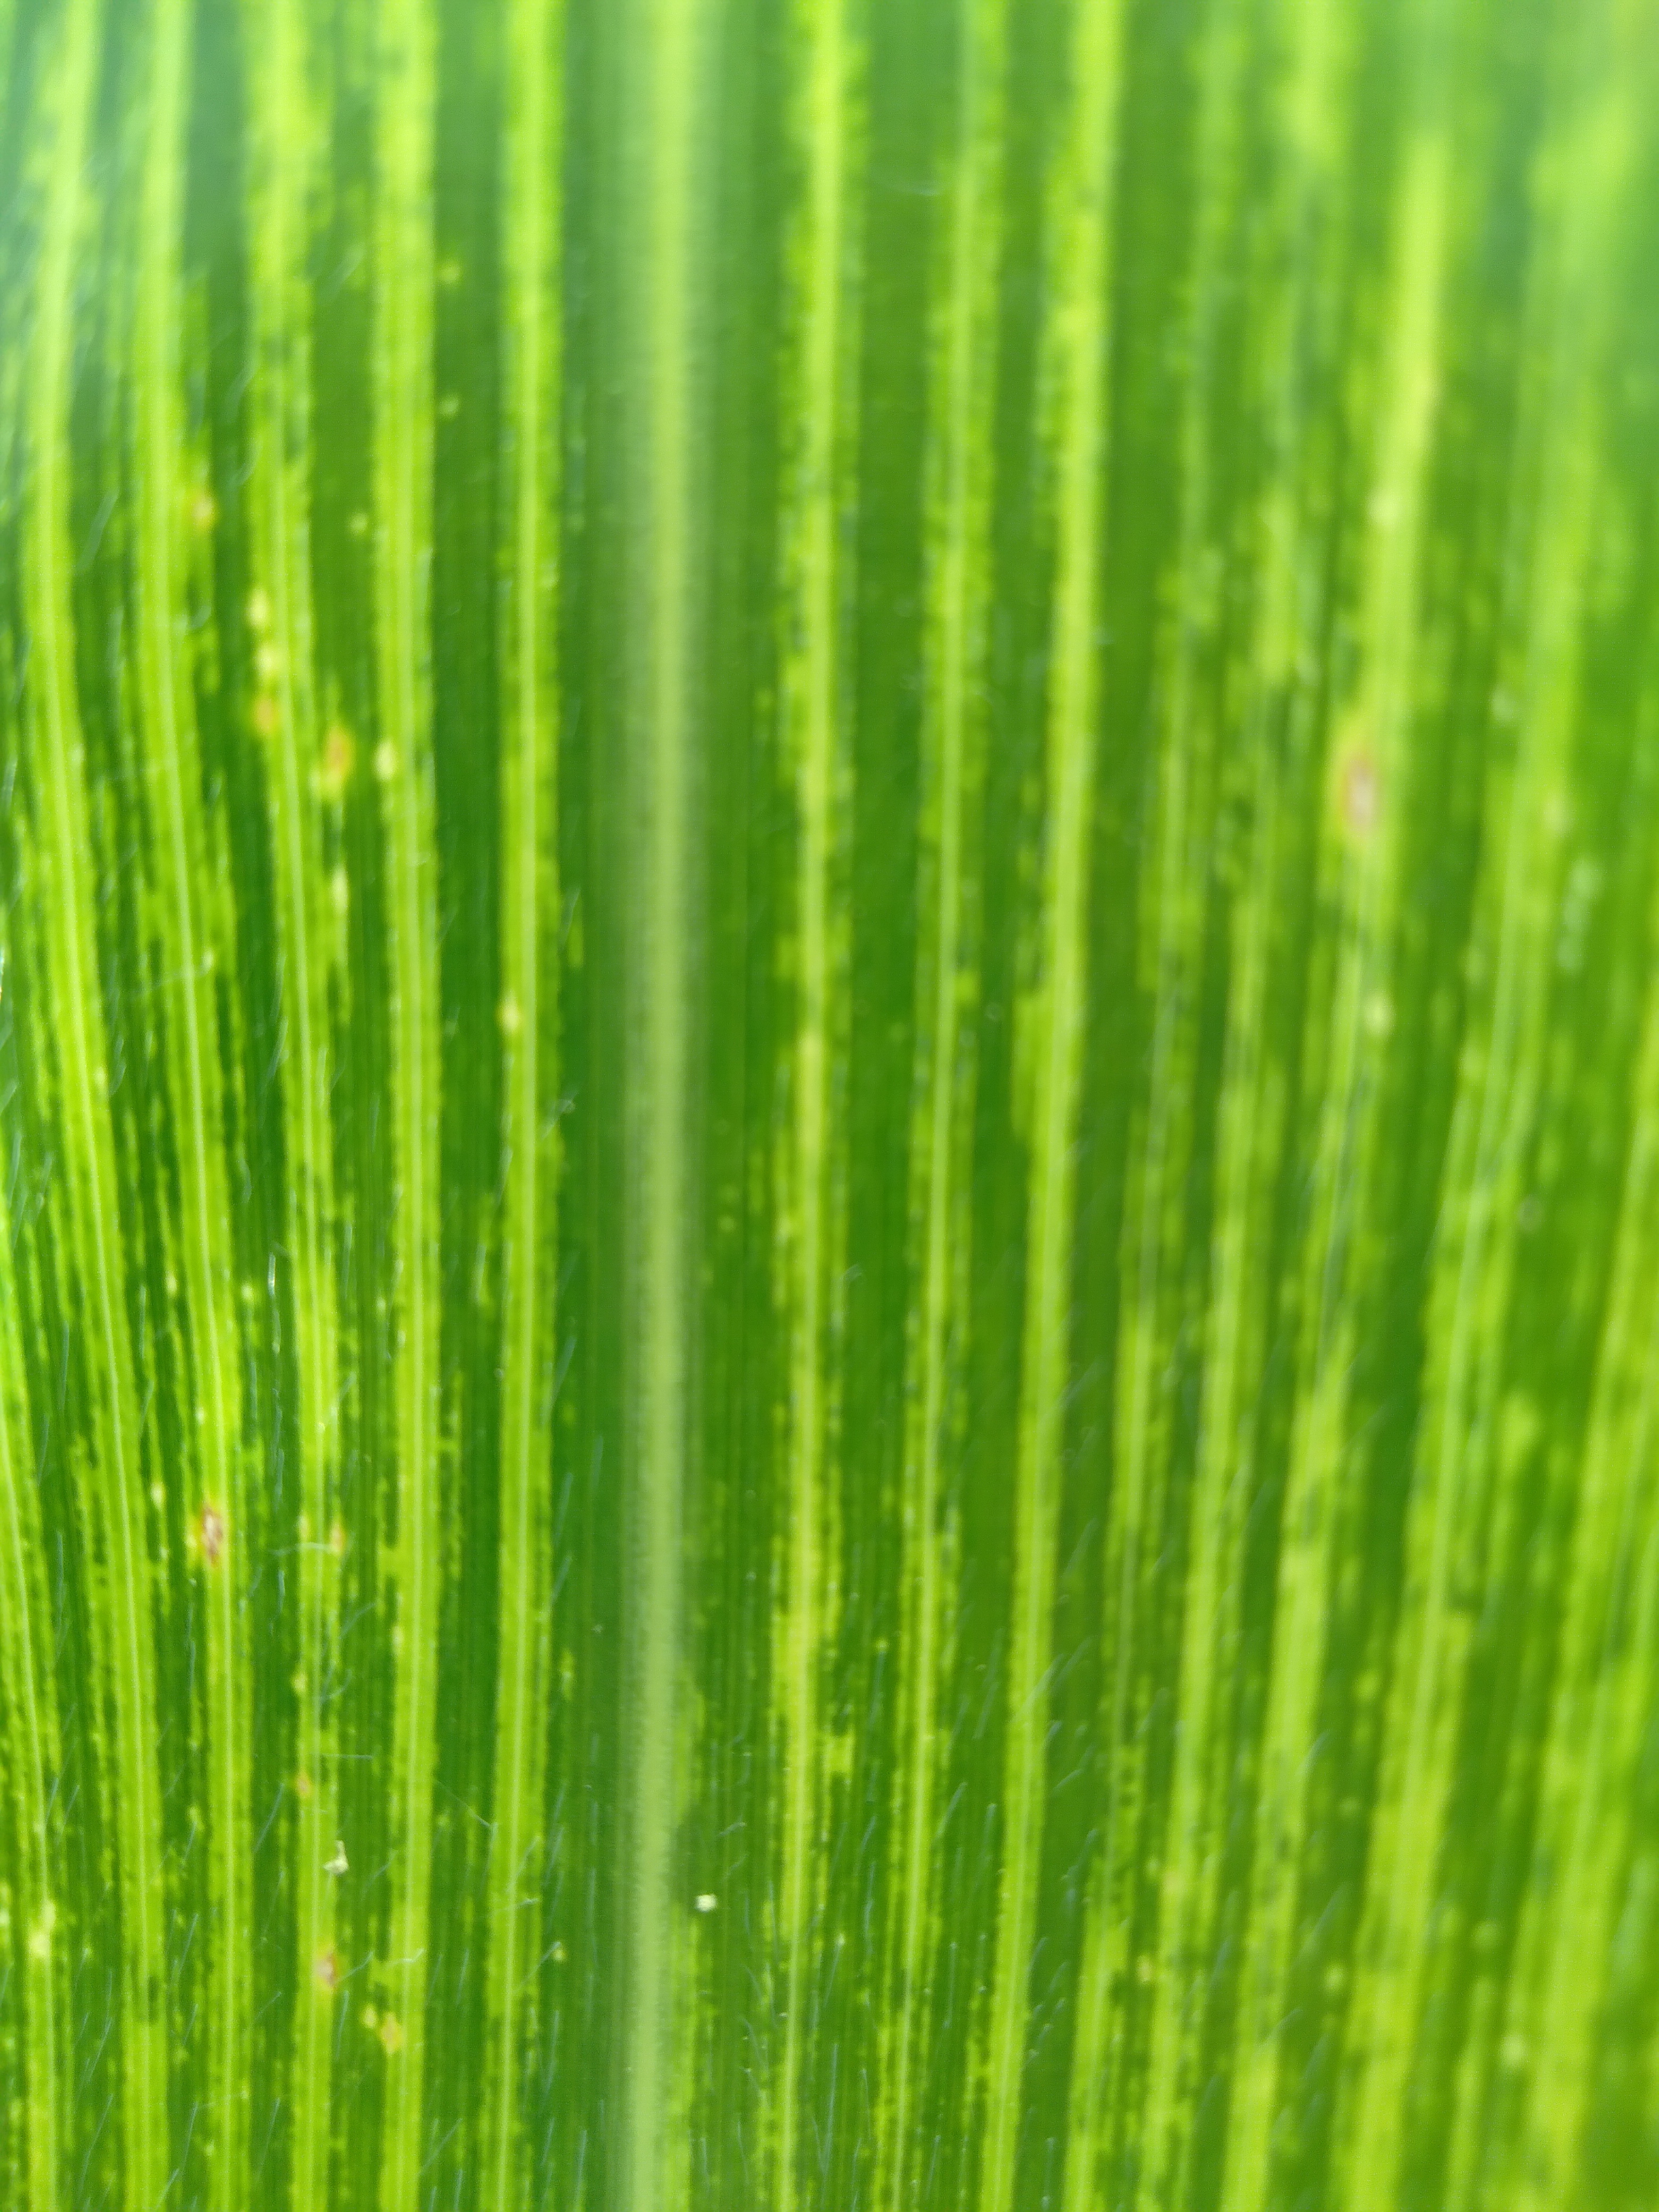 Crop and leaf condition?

maize, maize streak virus
